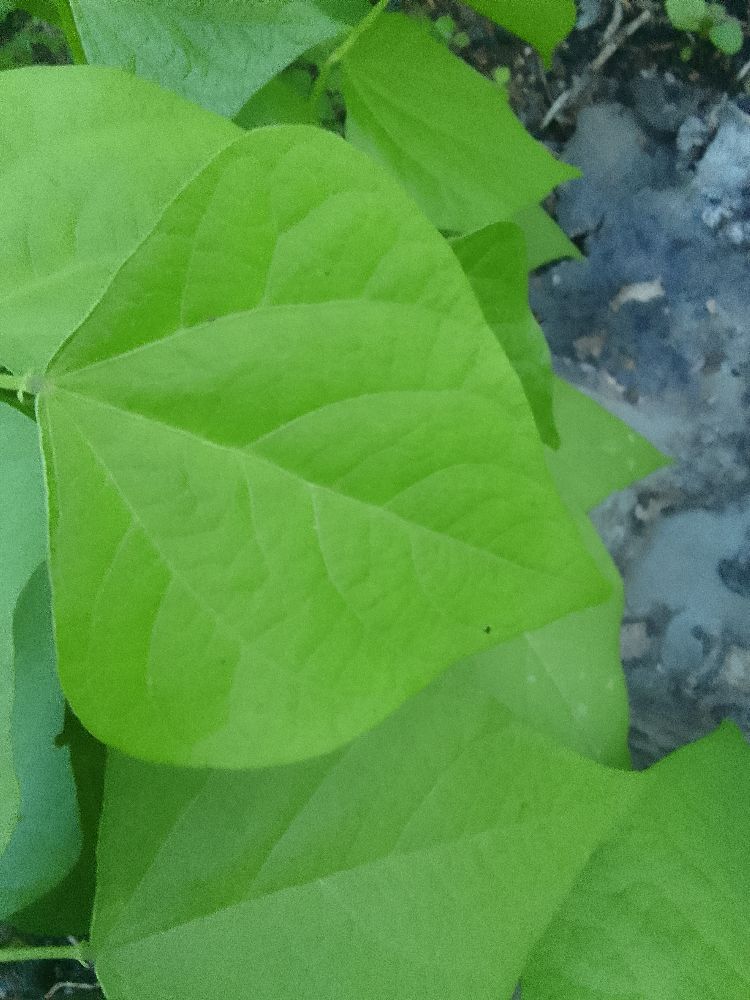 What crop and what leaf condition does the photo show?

common bean, healthy
